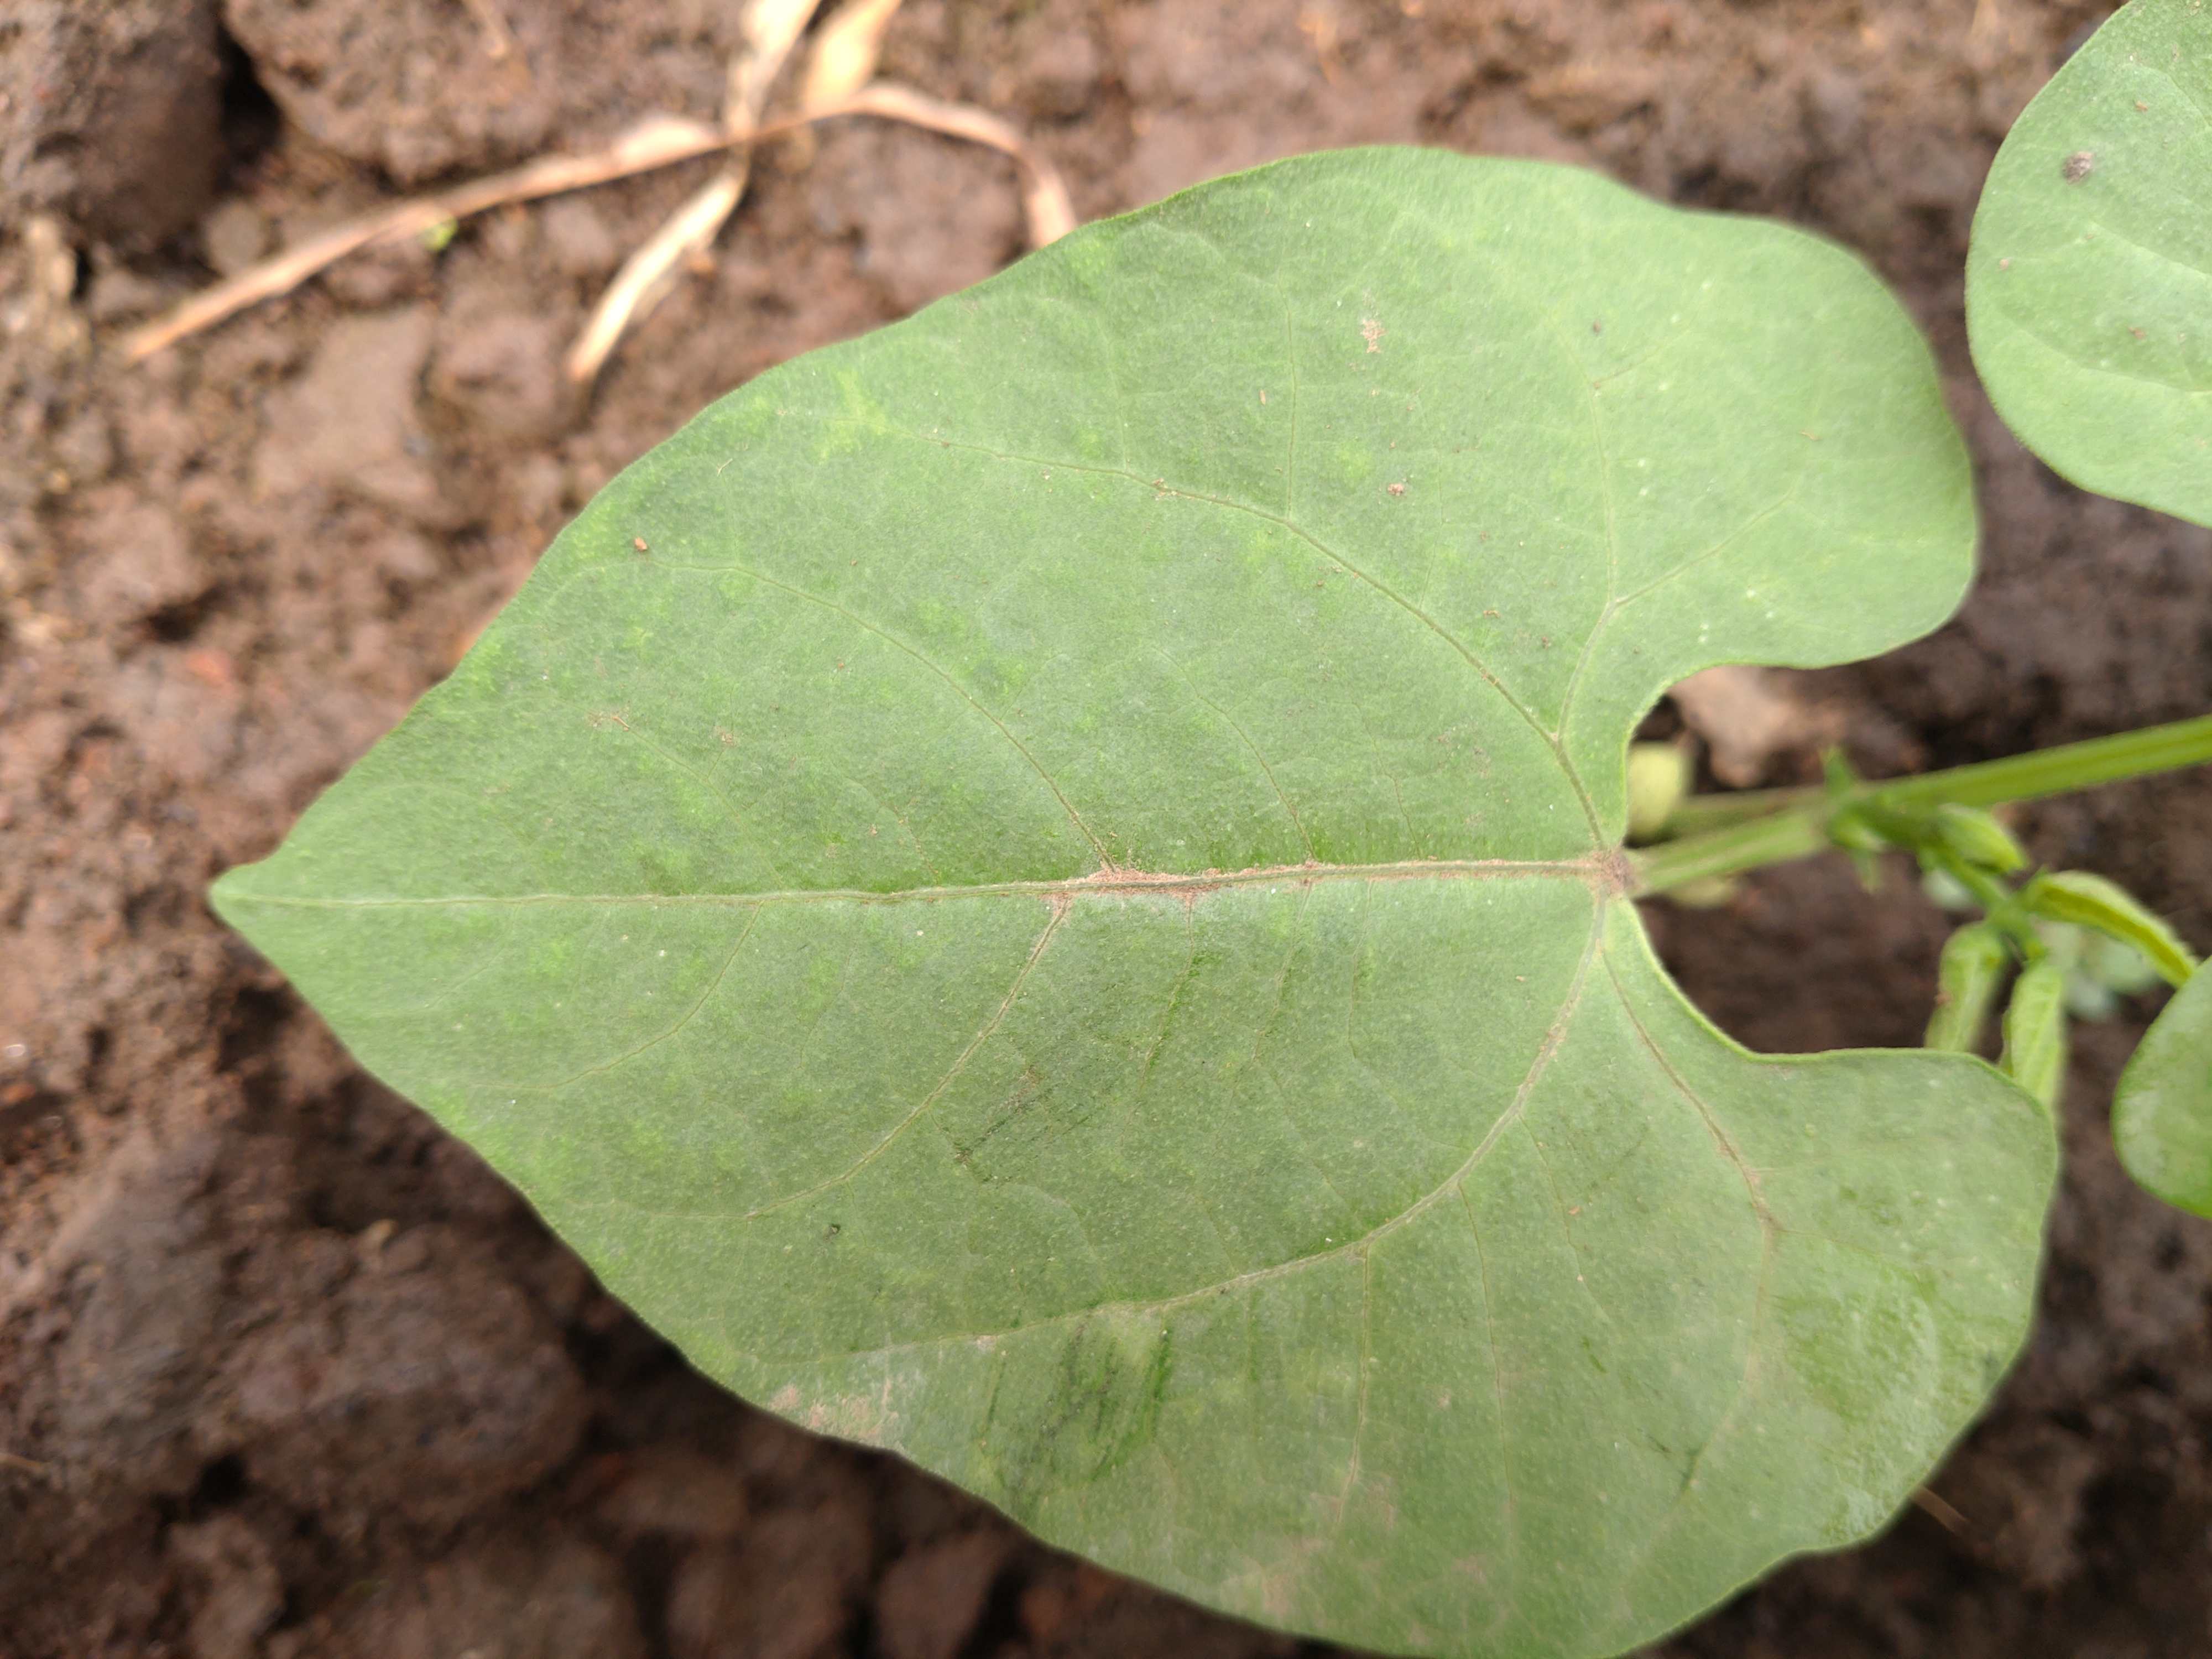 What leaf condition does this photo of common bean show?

healthy
